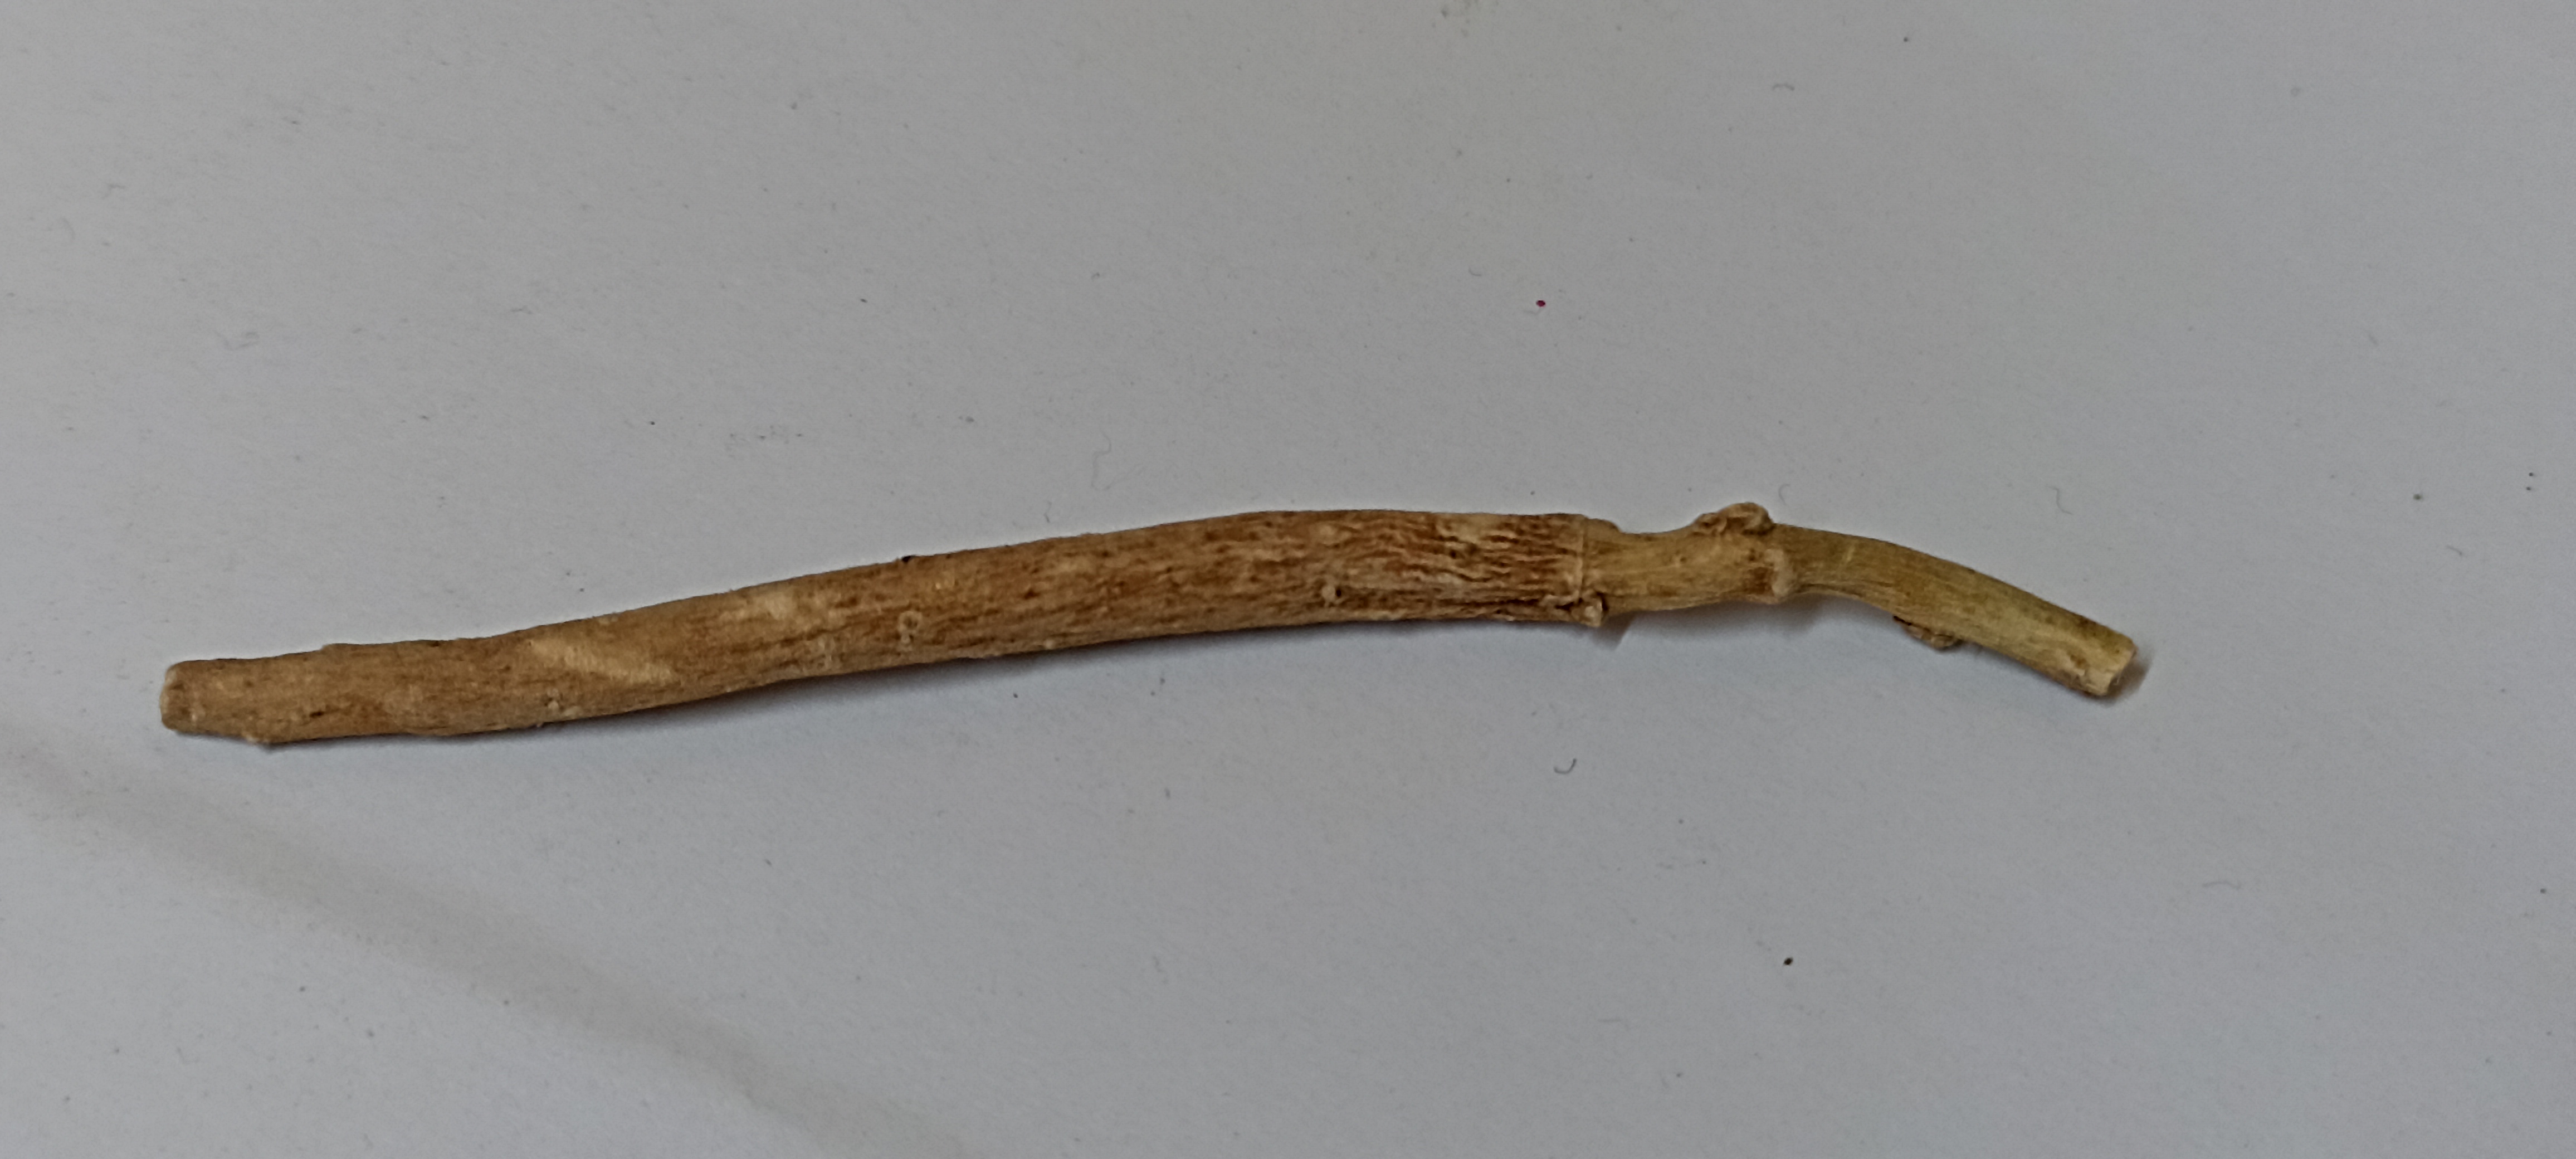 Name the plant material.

ashwagandha
